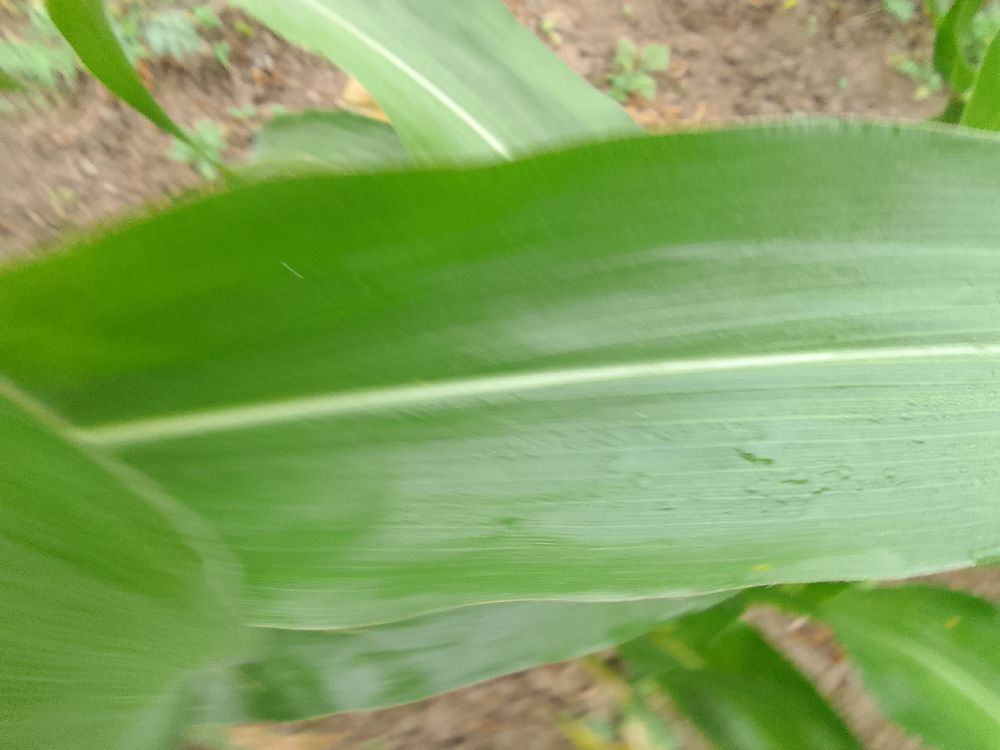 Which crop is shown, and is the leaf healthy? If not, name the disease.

maize, healthy
